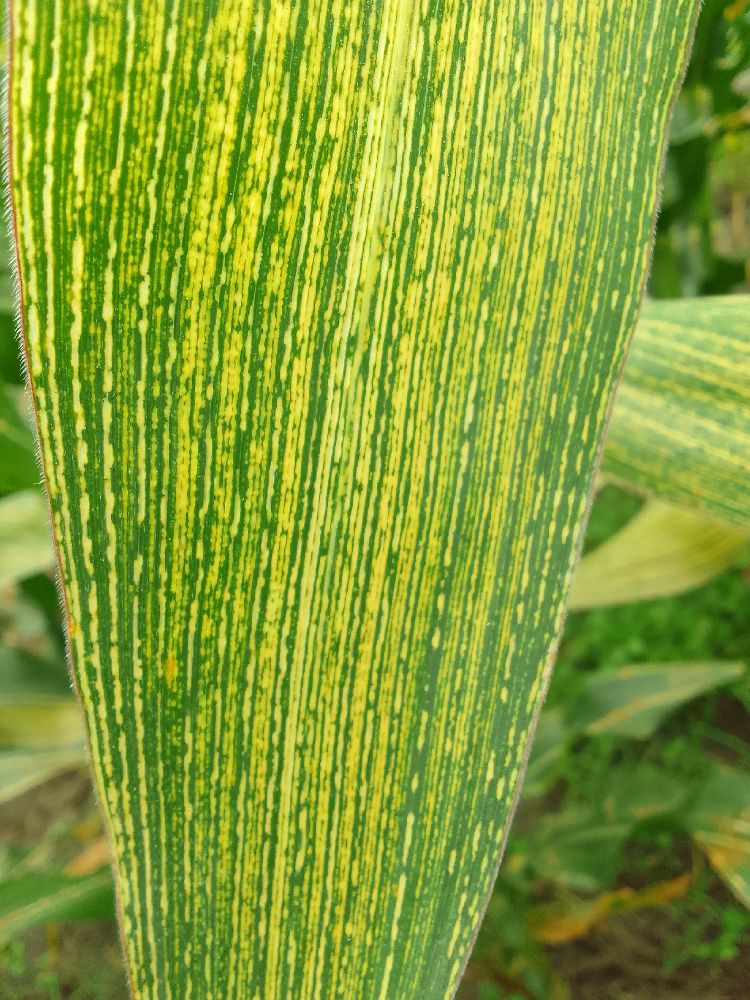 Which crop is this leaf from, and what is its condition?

maize, maize streak virus
